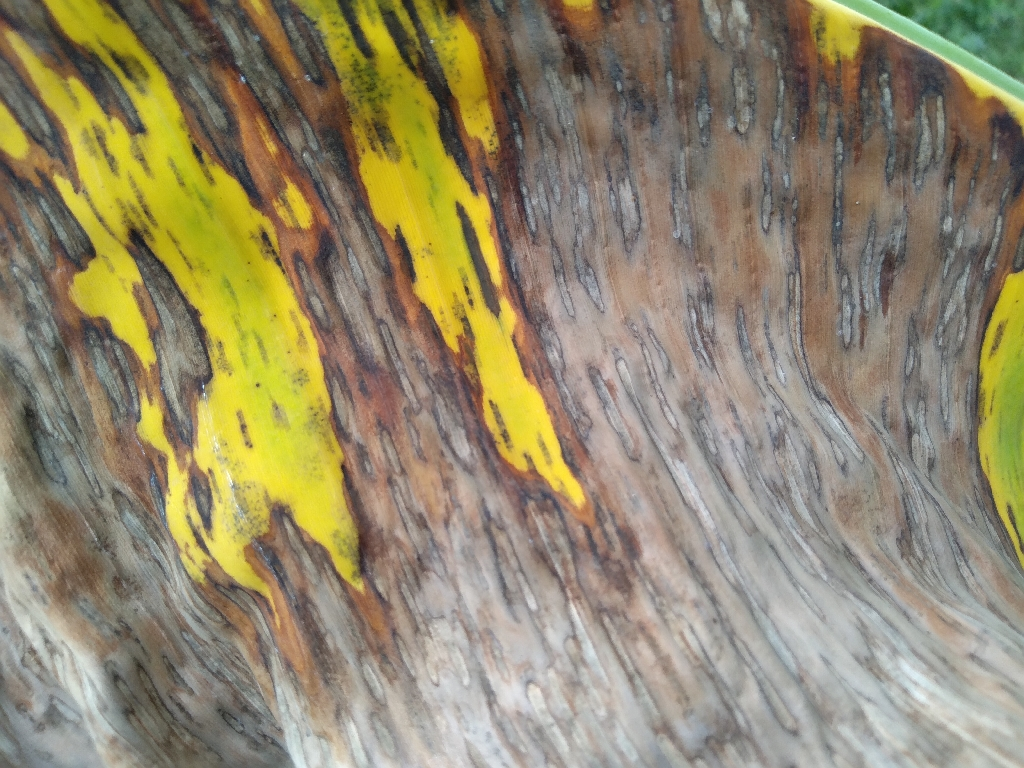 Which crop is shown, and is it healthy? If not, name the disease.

banana, black sigatoka
